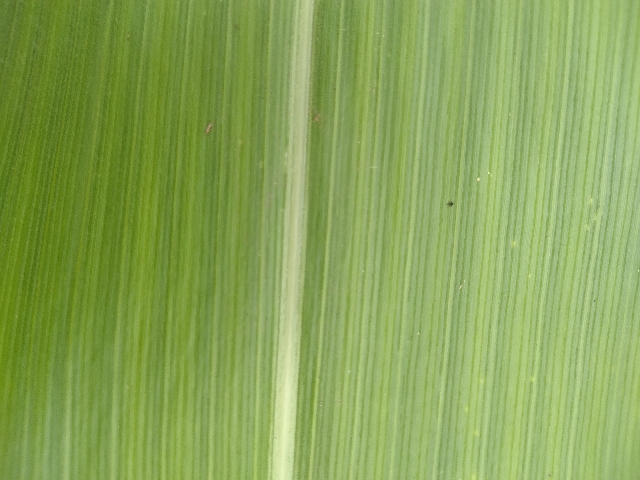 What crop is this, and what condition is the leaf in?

maize, healthy
